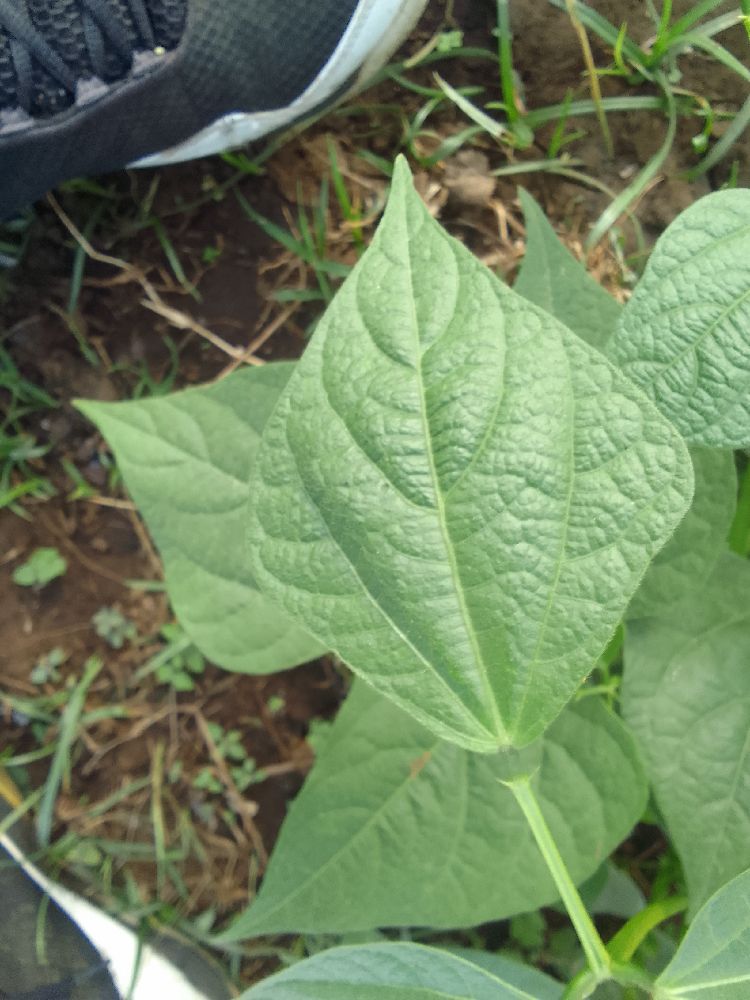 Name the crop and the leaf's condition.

common bean, healthy
